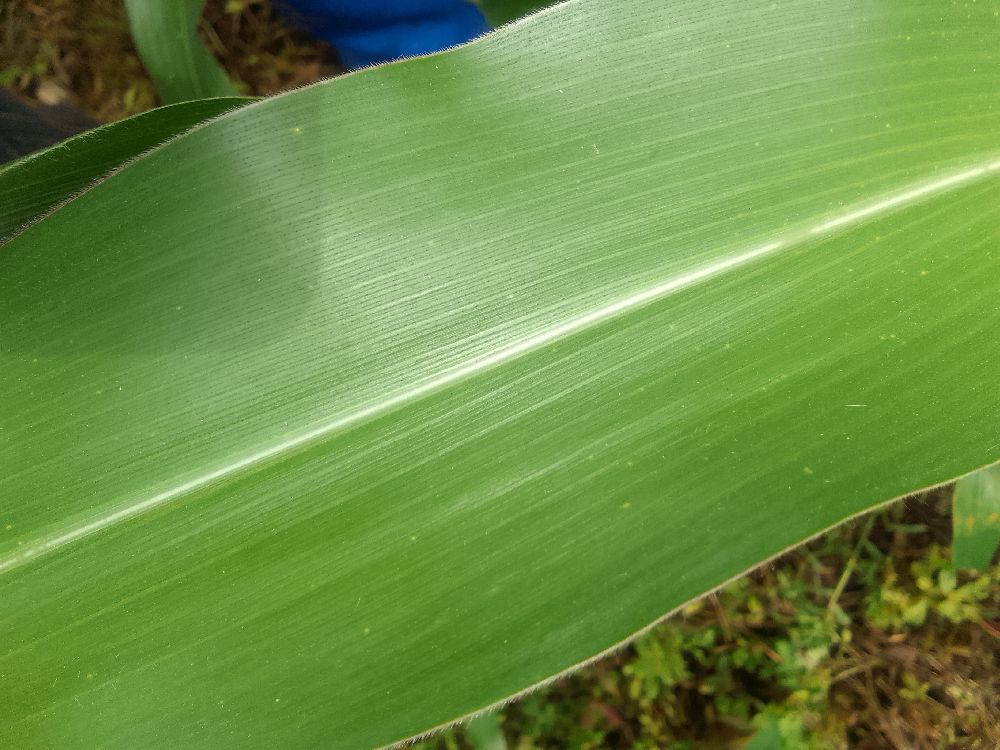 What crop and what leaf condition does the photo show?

maize, healthy
